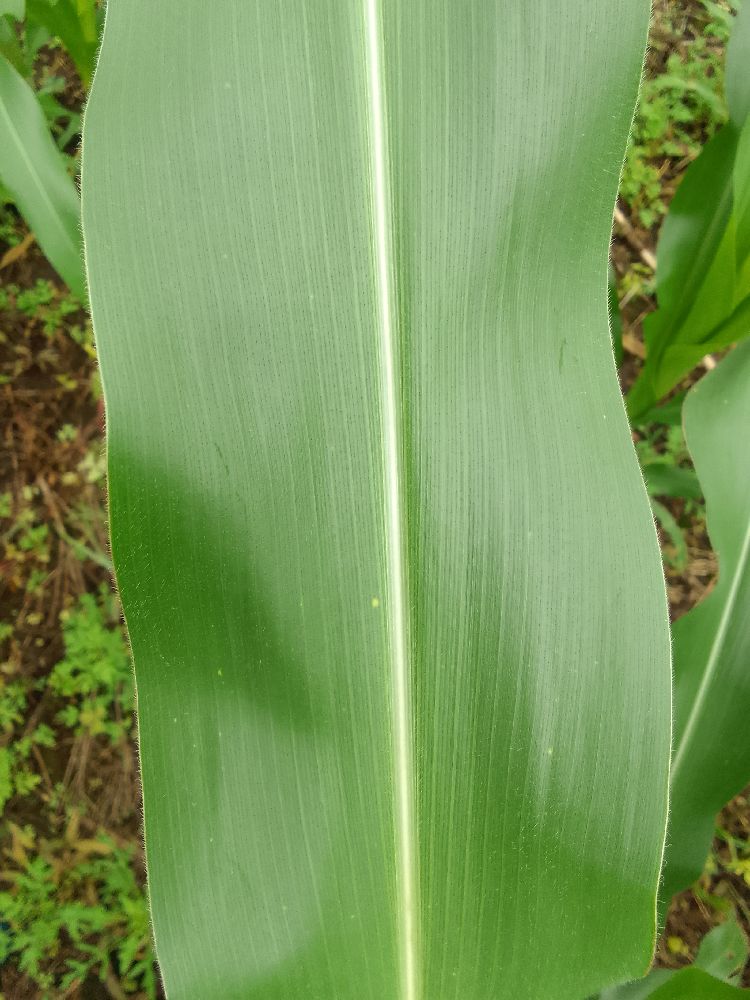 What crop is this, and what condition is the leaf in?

maize, healthy
